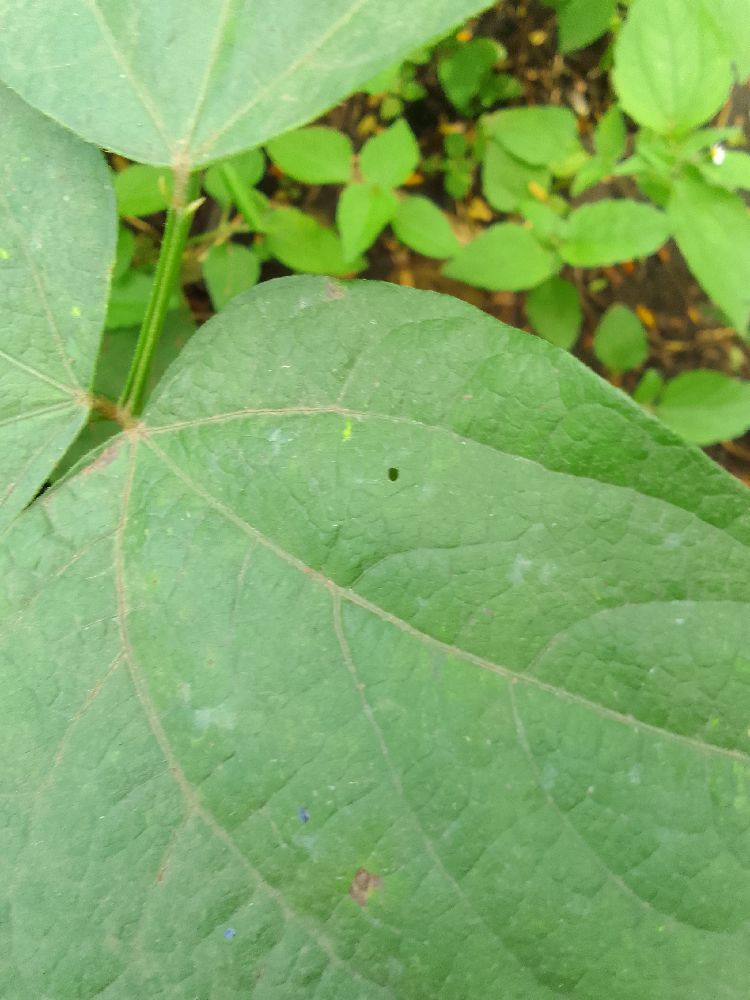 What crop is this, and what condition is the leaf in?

common bean, healthy
